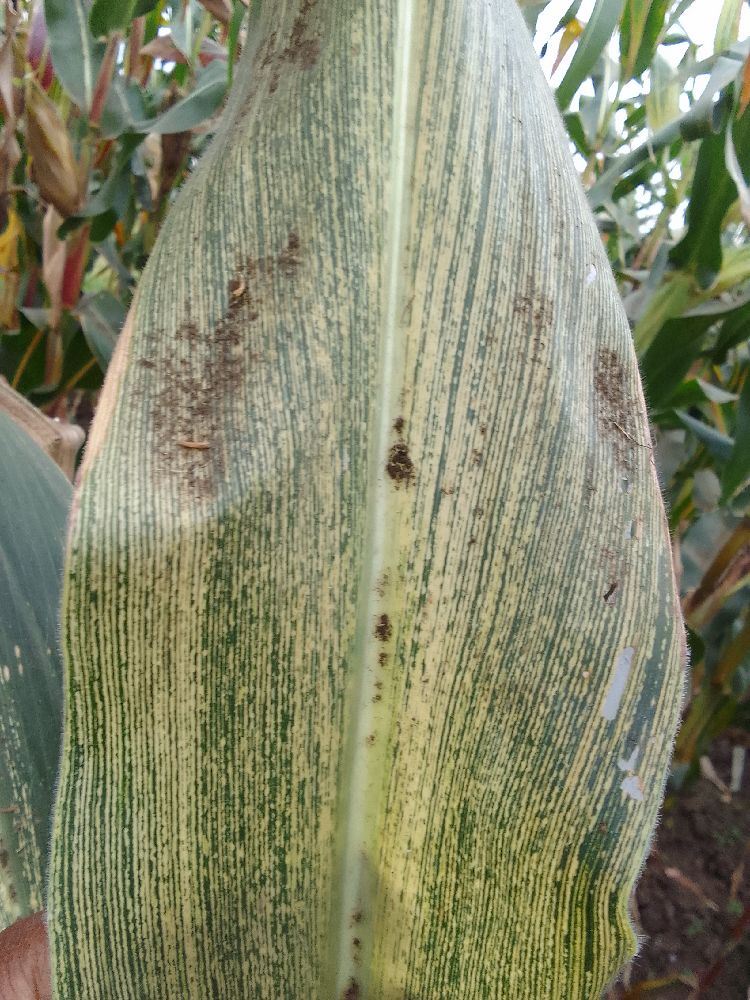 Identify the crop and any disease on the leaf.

maize, maize streak virus
